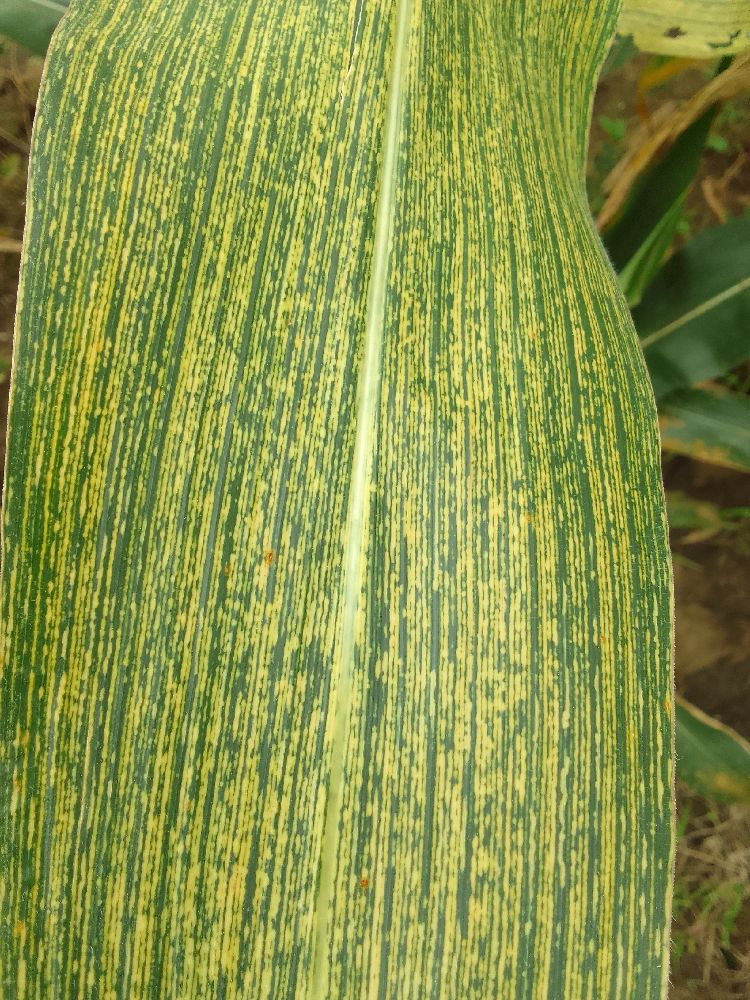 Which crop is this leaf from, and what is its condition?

maize, maize streak virus
